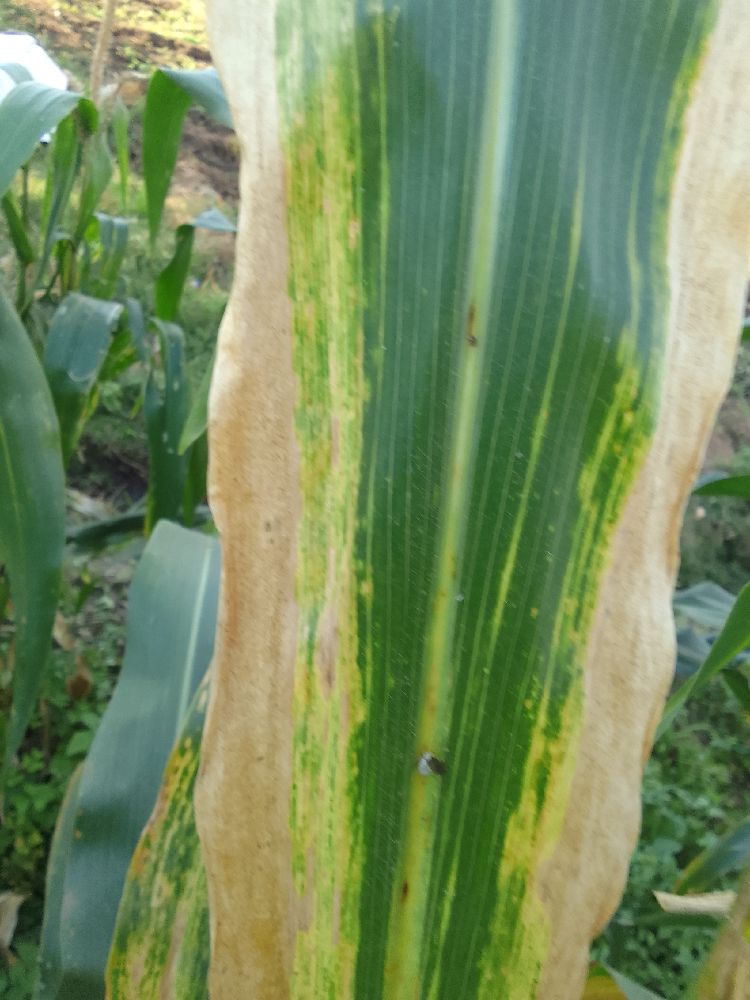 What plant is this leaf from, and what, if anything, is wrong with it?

maize, maize lethal necrosis
